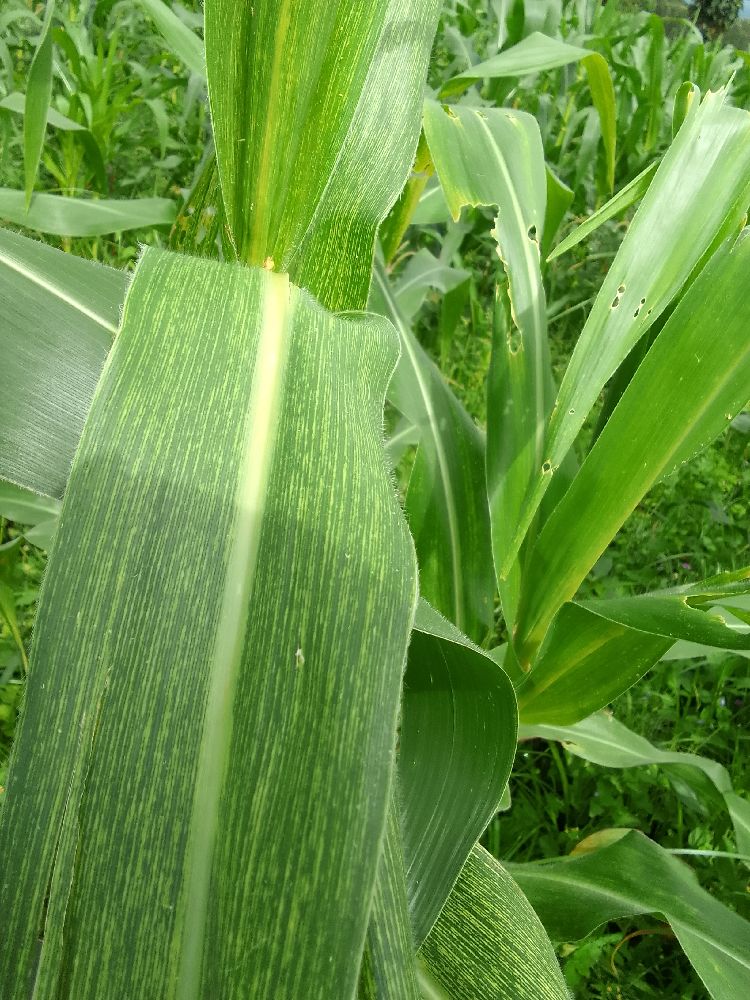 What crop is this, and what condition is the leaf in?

maize, maize streak virus
